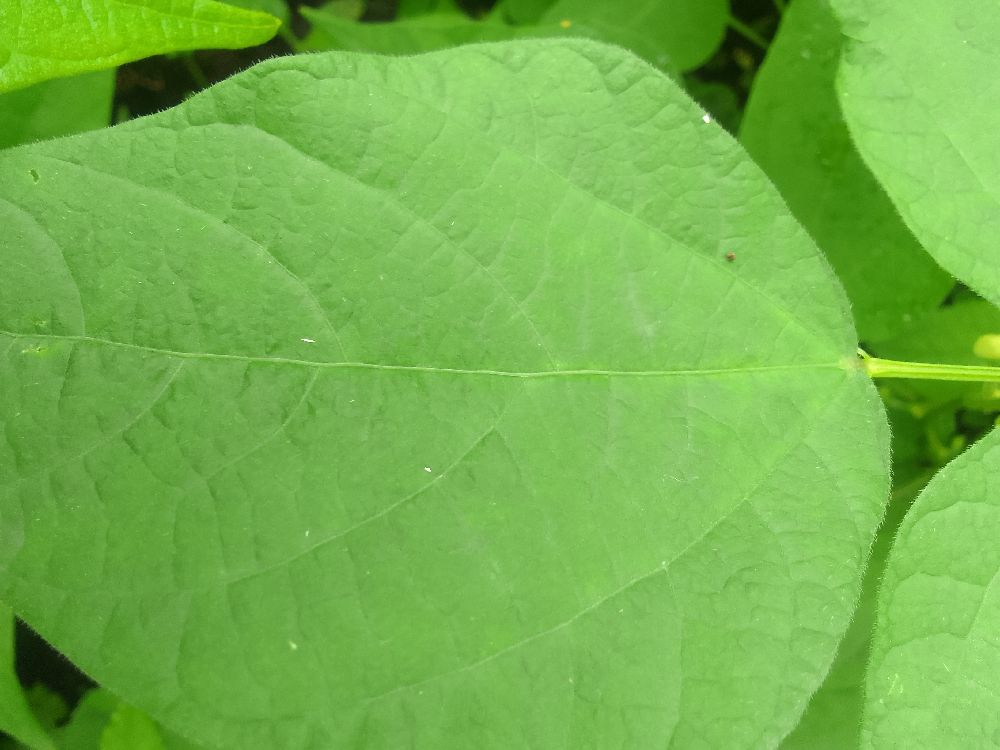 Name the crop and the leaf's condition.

common bean, healthy
